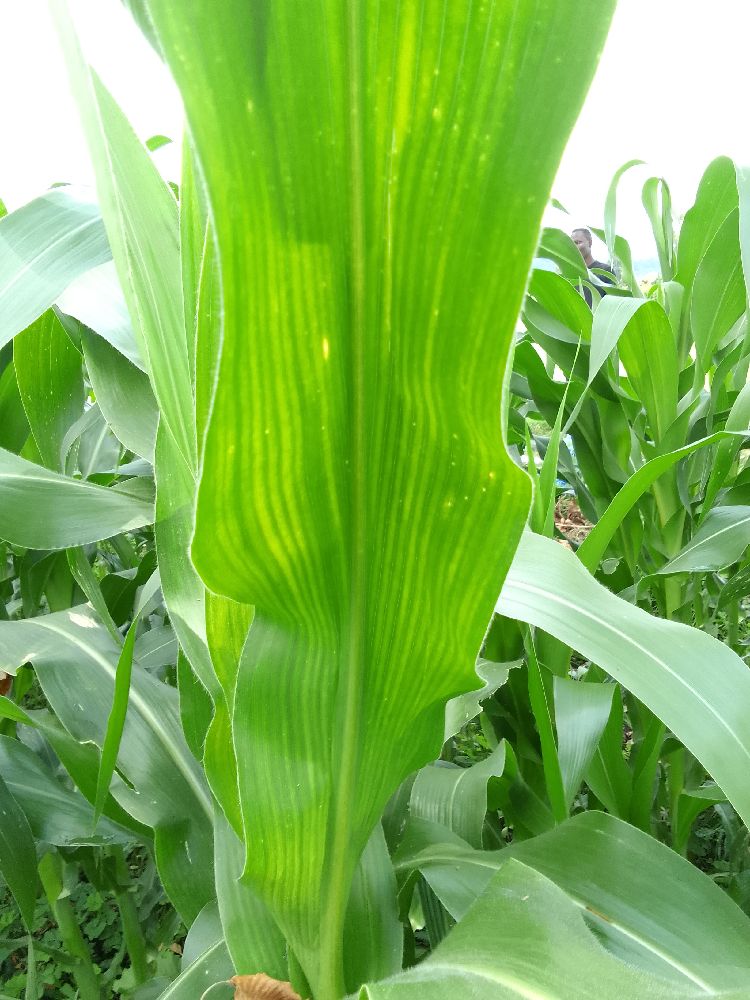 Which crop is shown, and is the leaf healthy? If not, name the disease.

maize, maize lethal necrosis
